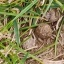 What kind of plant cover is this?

grass
